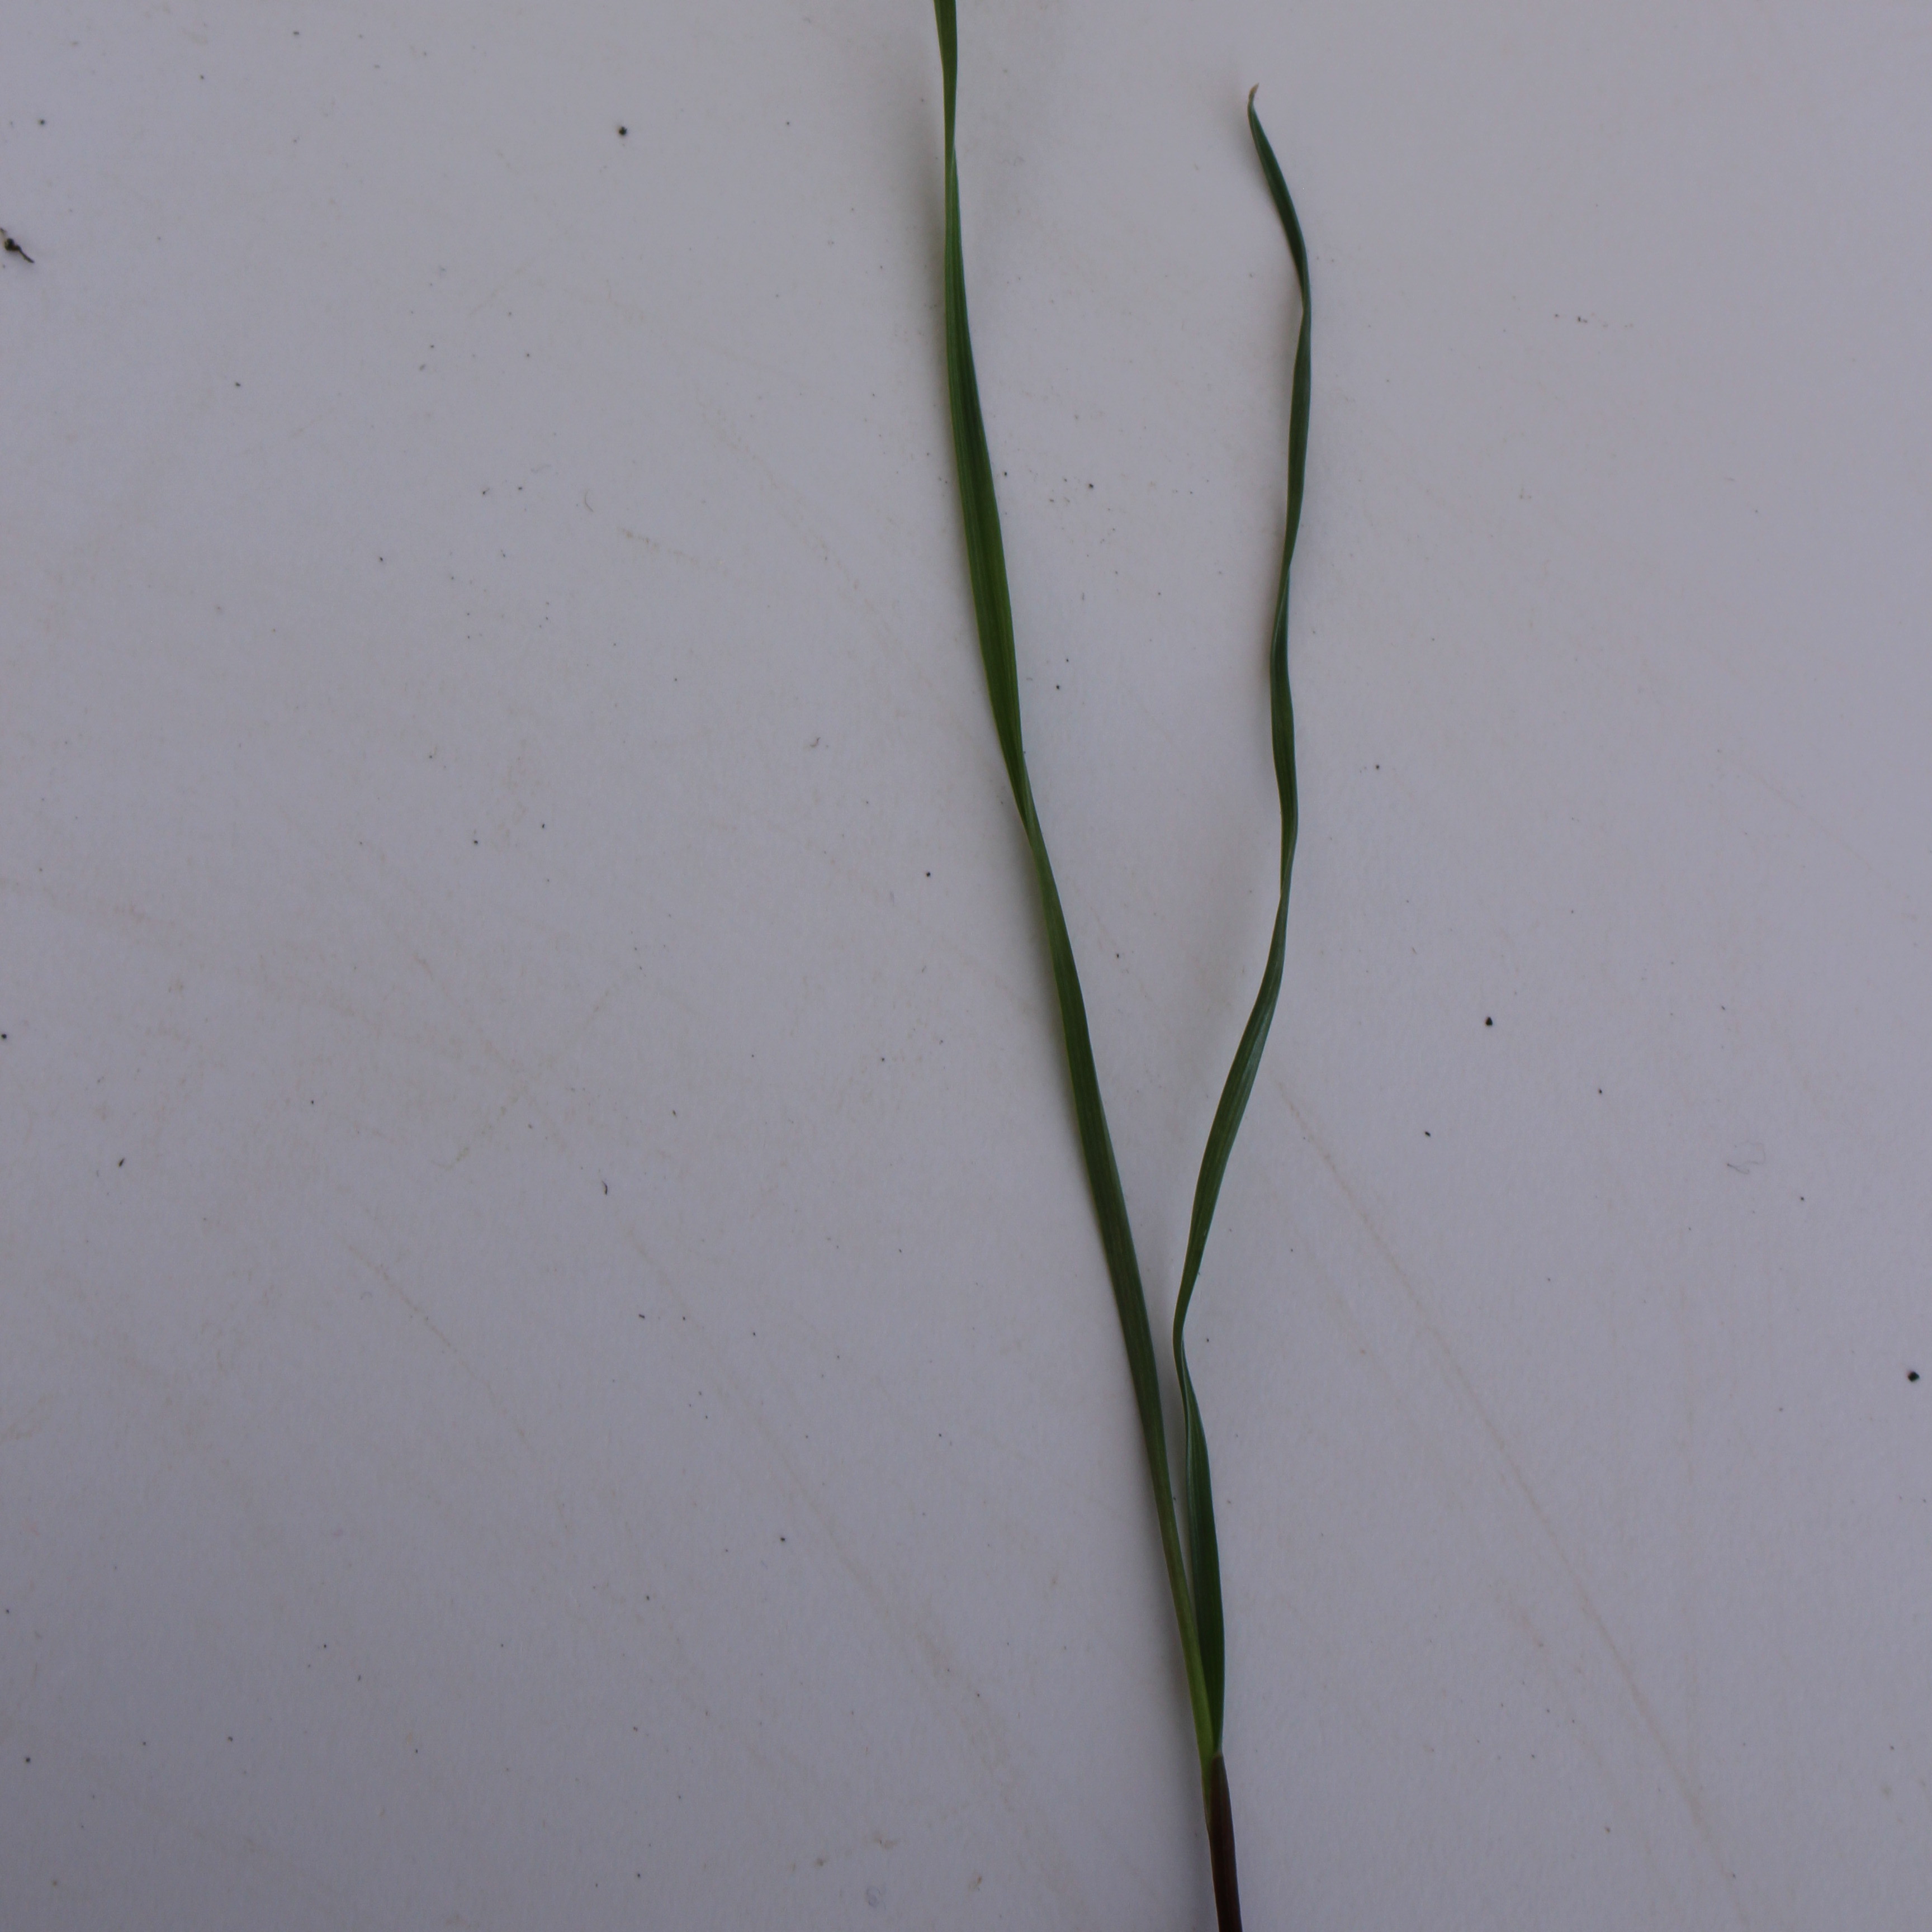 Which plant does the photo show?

Lolium multiflorum
